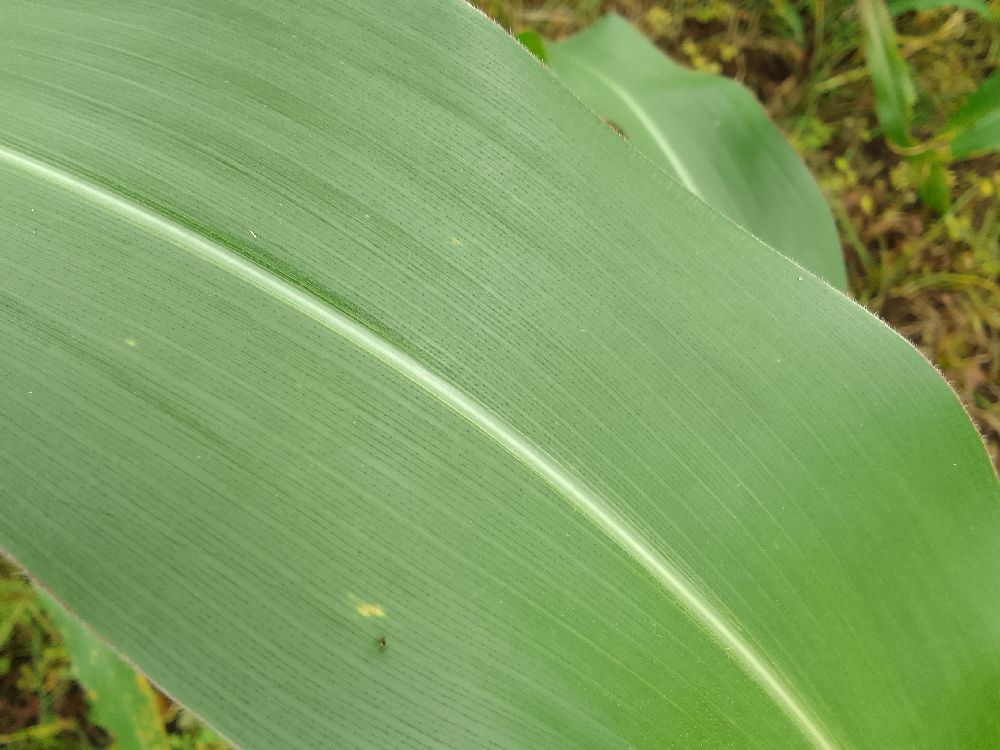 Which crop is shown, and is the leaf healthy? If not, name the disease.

maize, healthy
